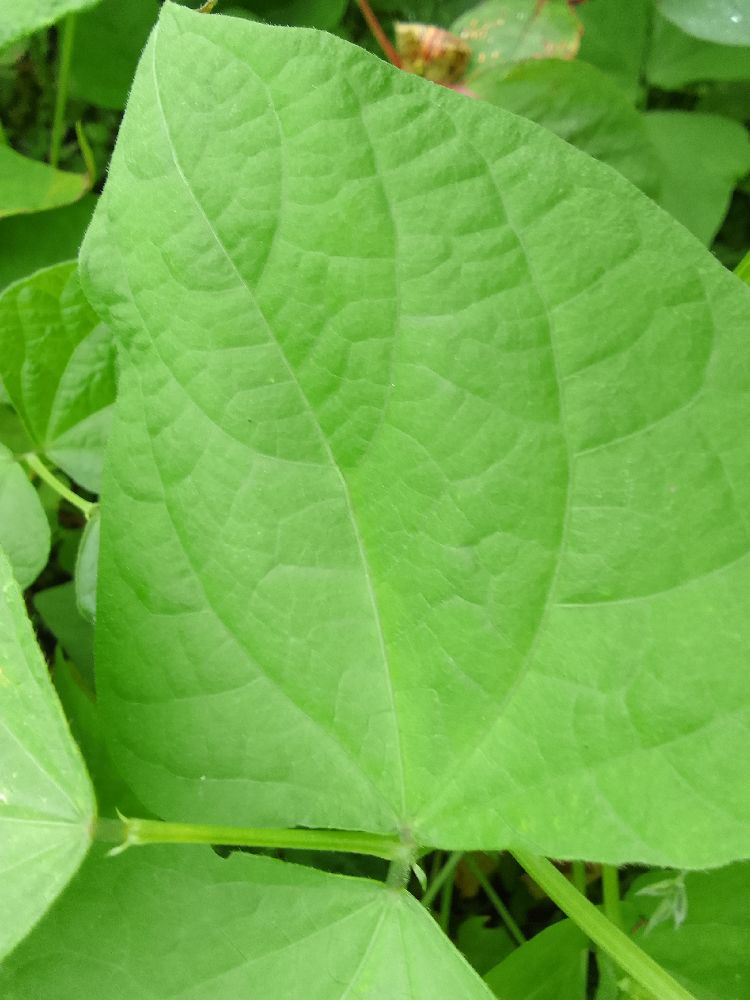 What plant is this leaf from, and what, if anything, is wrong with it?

common bean, healthy
